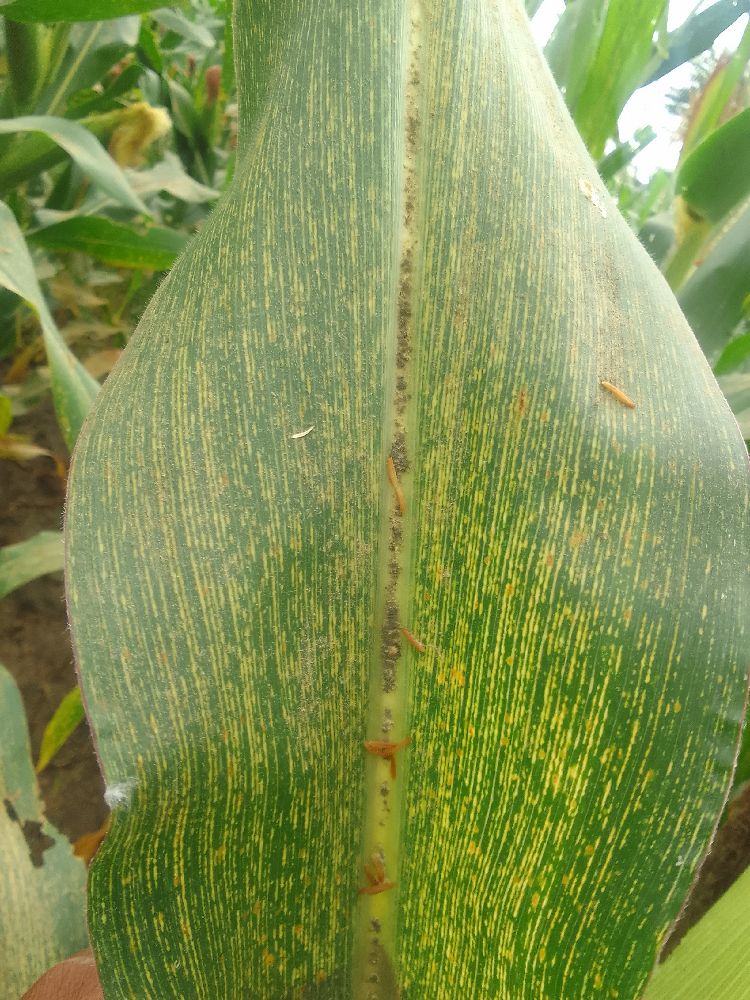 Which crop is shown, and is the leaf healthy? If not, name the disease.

maize, maize streak virus
